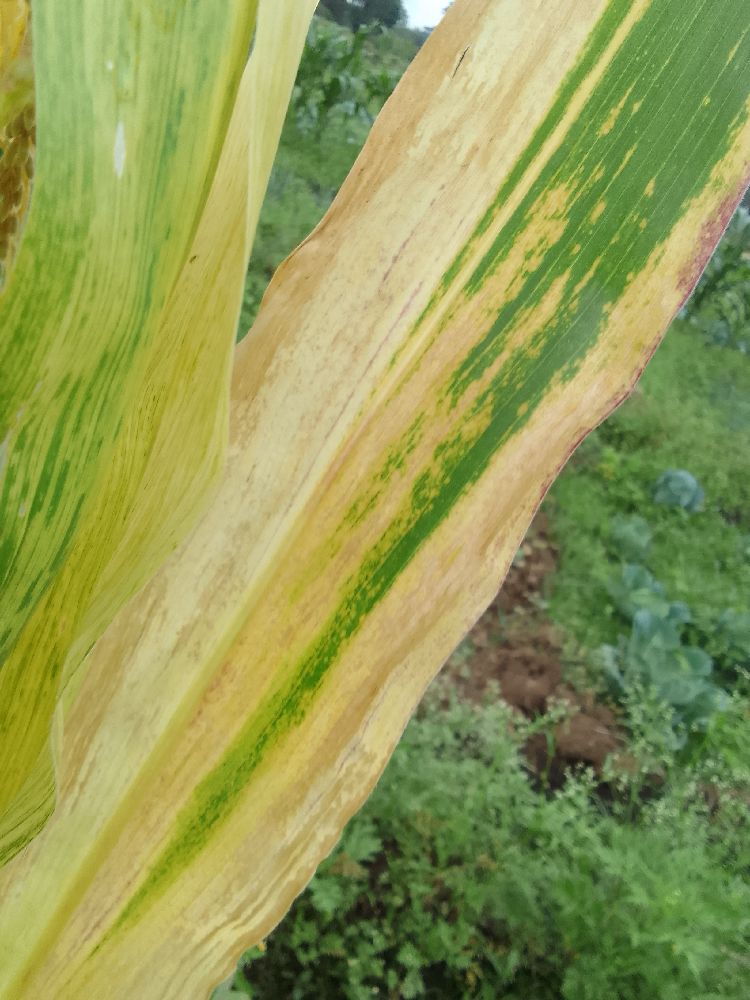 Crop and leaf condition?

maize, maize lethal necrosis
